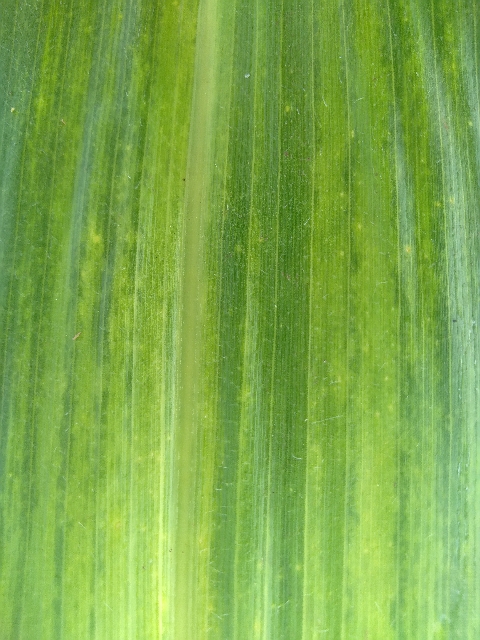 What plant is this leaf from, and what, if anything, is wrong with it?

maize, maize lethal necrosis
